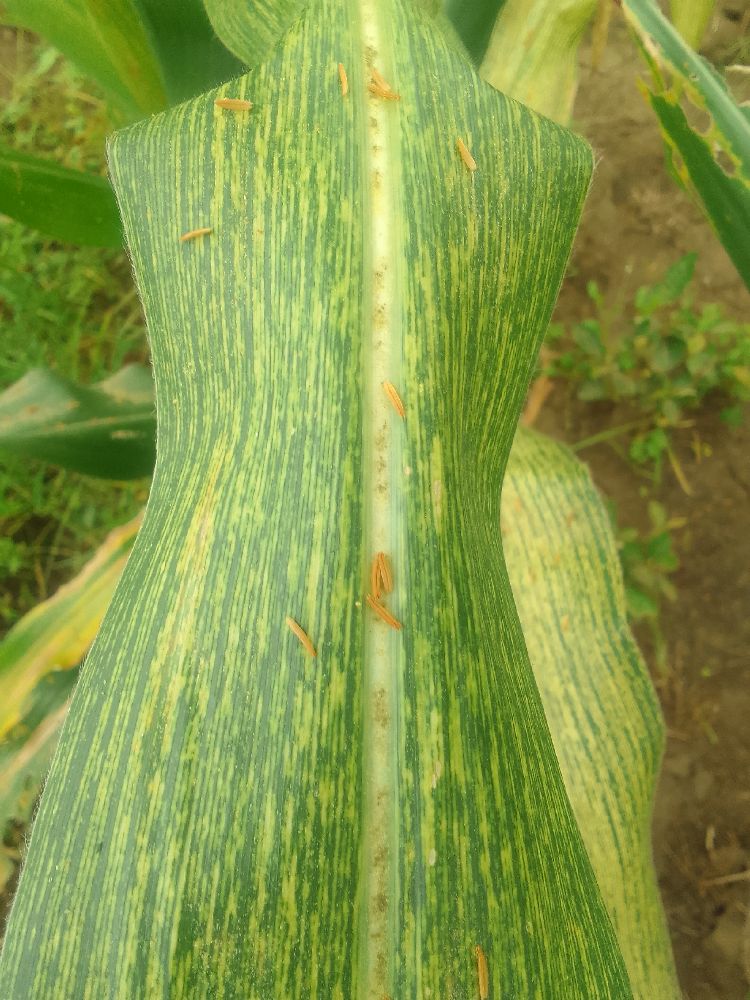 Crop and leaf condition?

maize, maize streak virus
